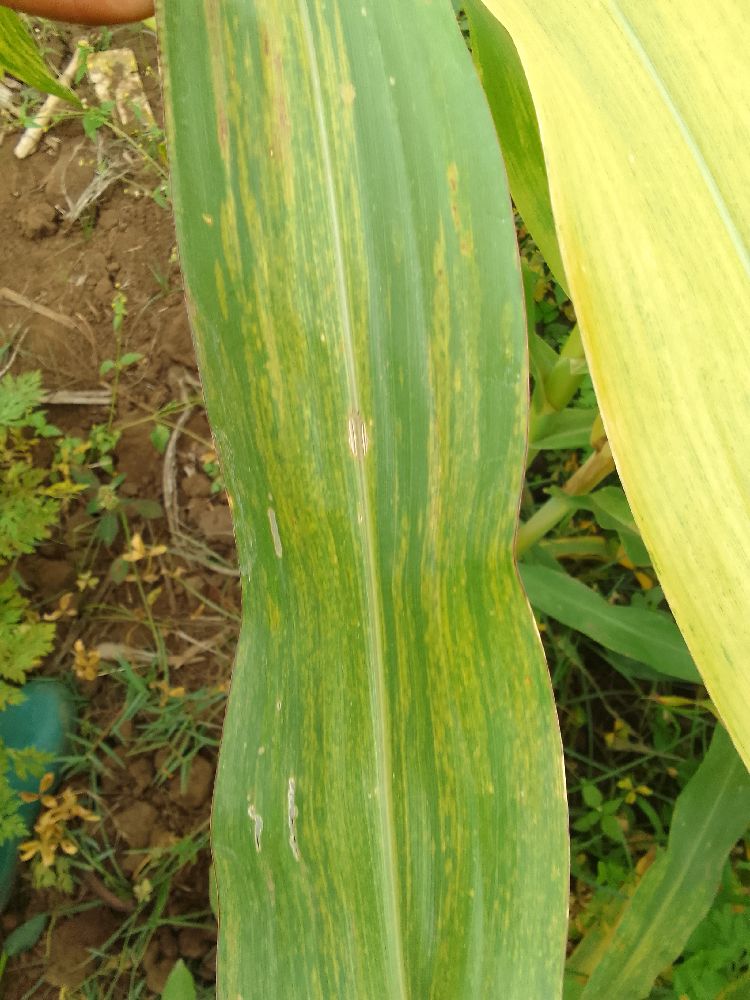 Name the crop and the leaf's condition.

maize, maize lethal necrosis
